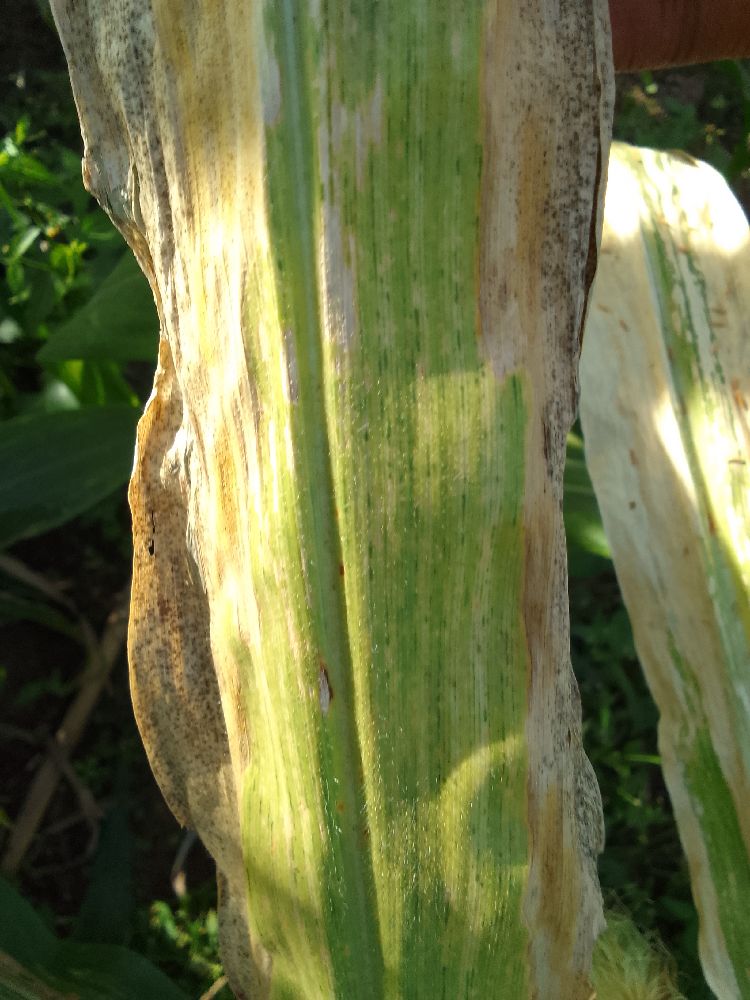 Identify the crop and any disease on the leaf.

maize, maize lethal necrosis
